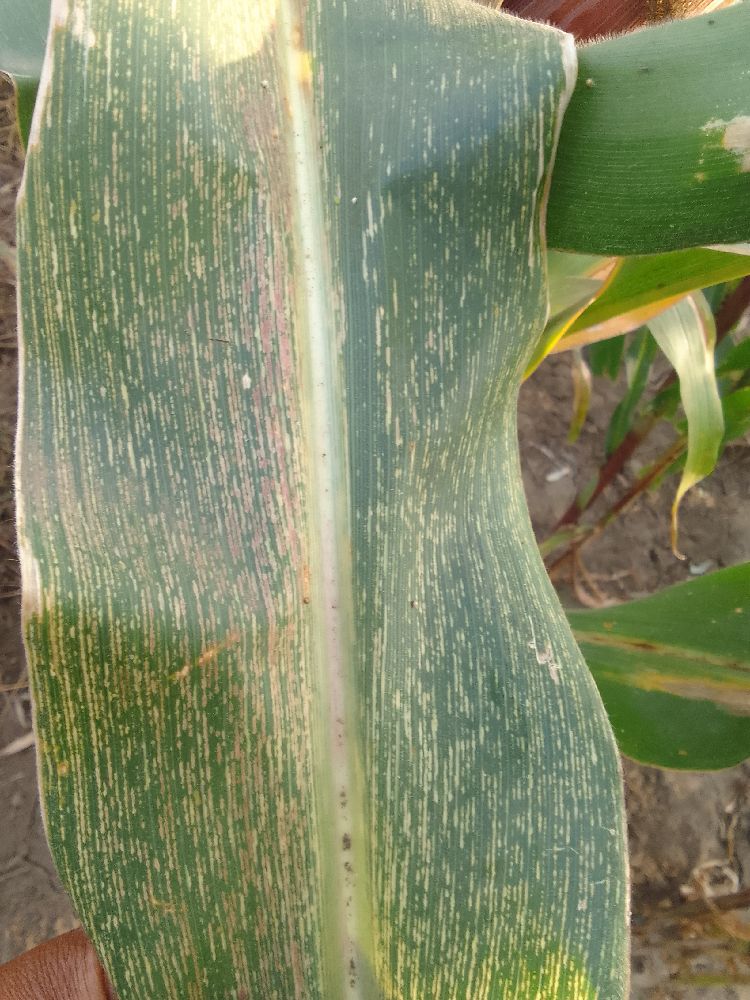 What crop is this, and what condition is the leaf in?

maize, maize streak virus
